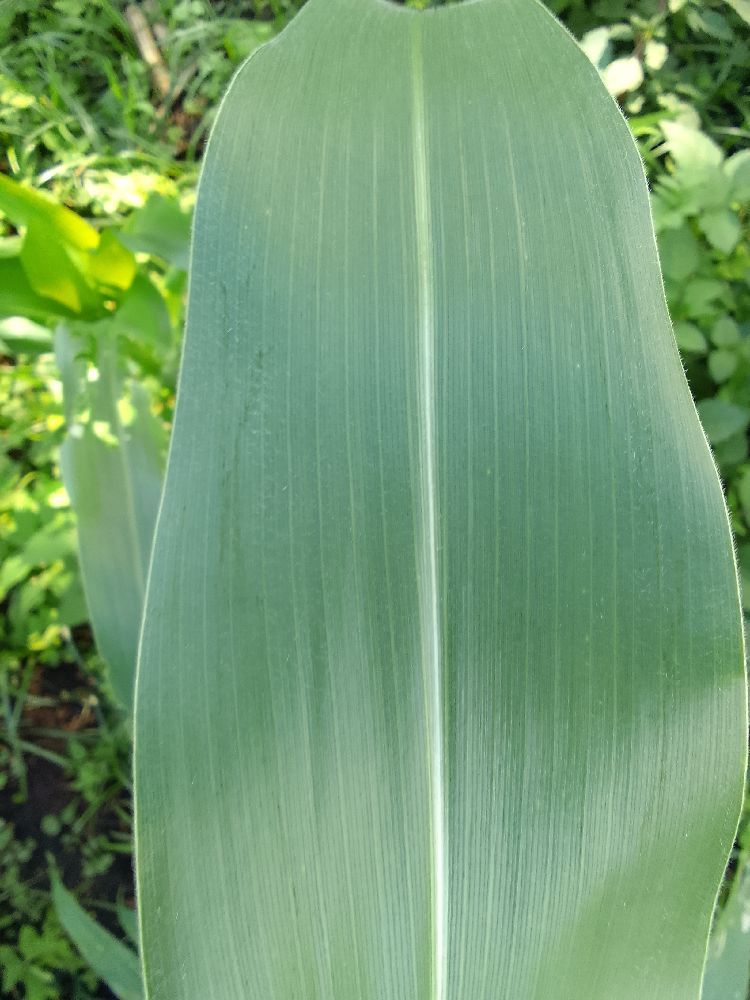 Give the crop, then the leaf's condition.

maize, healthy
